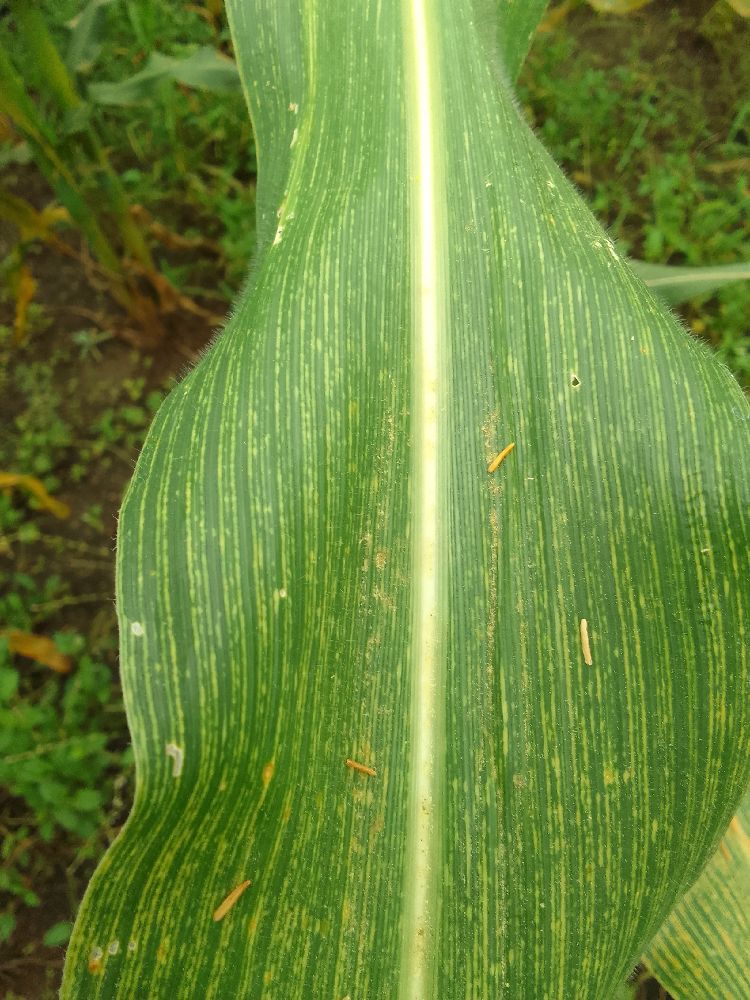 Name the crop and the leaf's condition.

maize, maize streak virus
